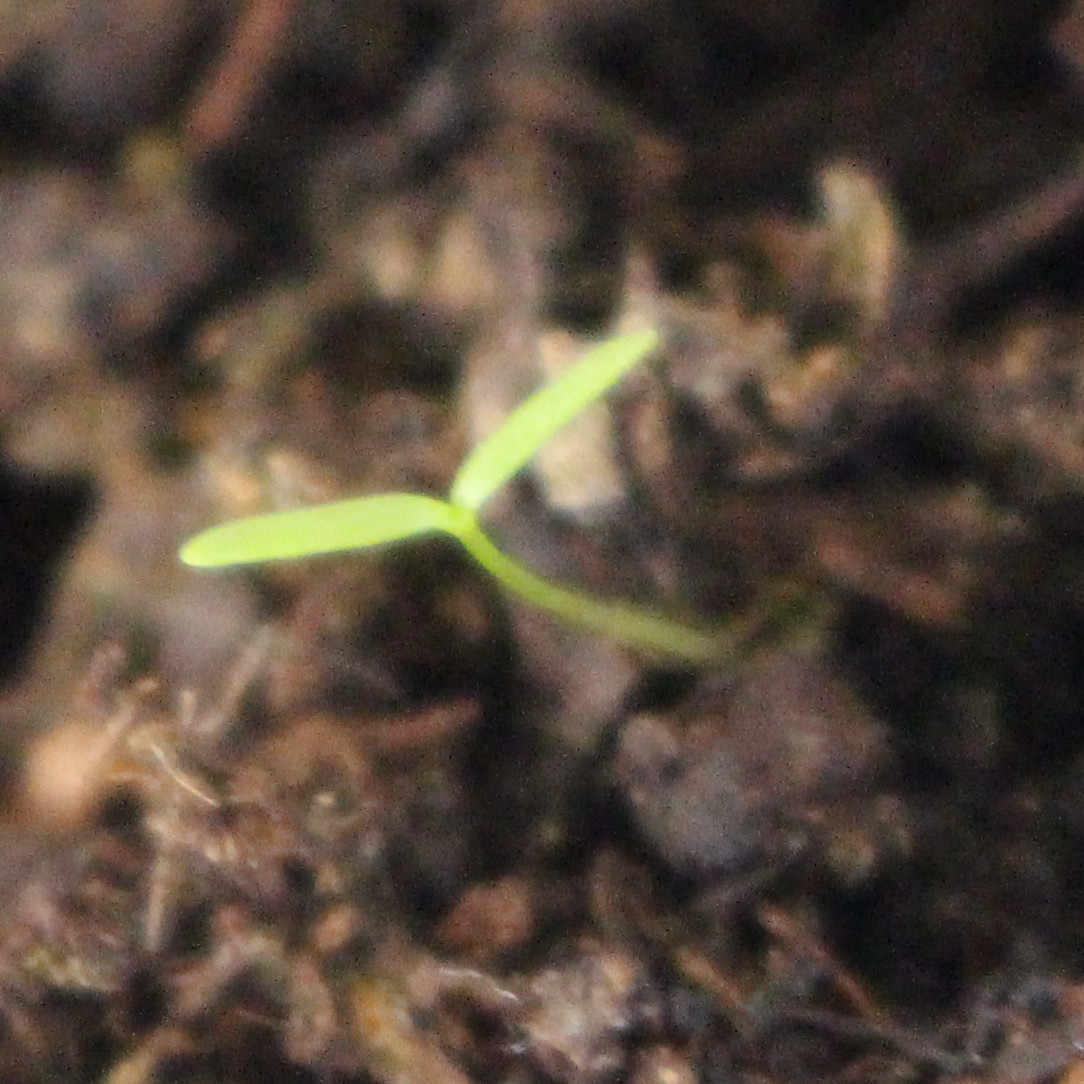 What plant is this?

Papaver rhoeas
